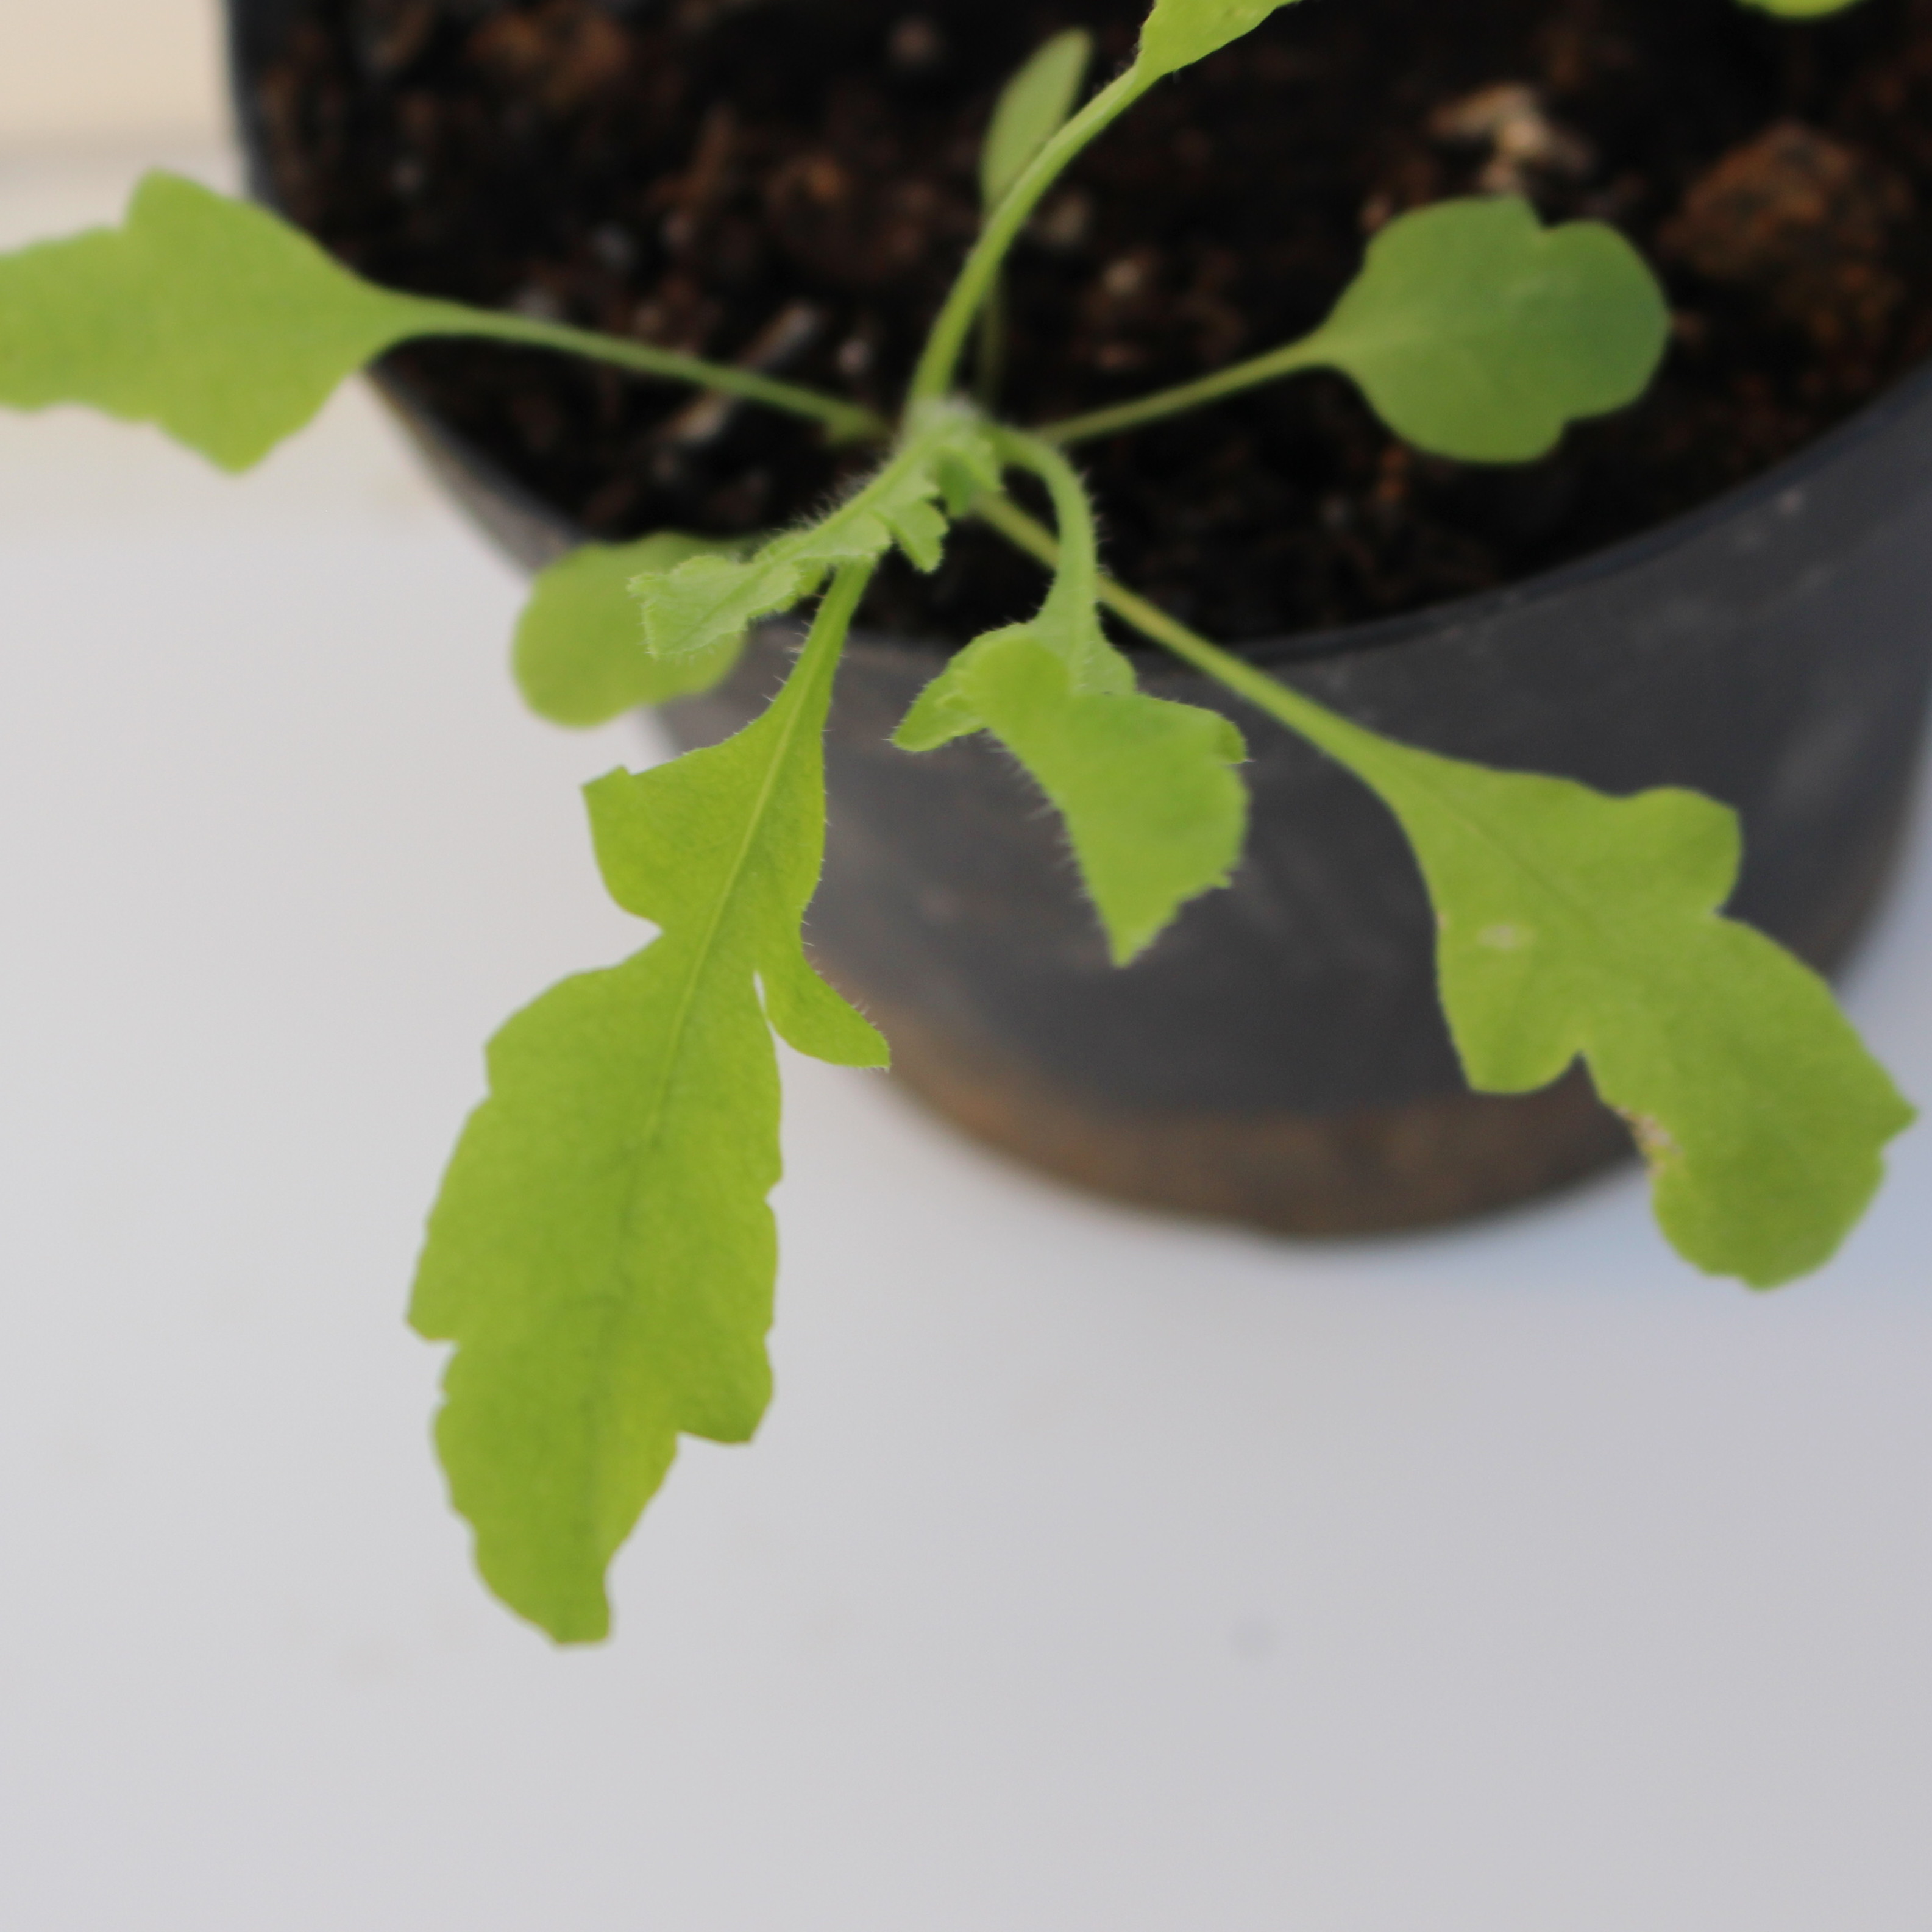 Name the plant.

Papaver rhoeas
